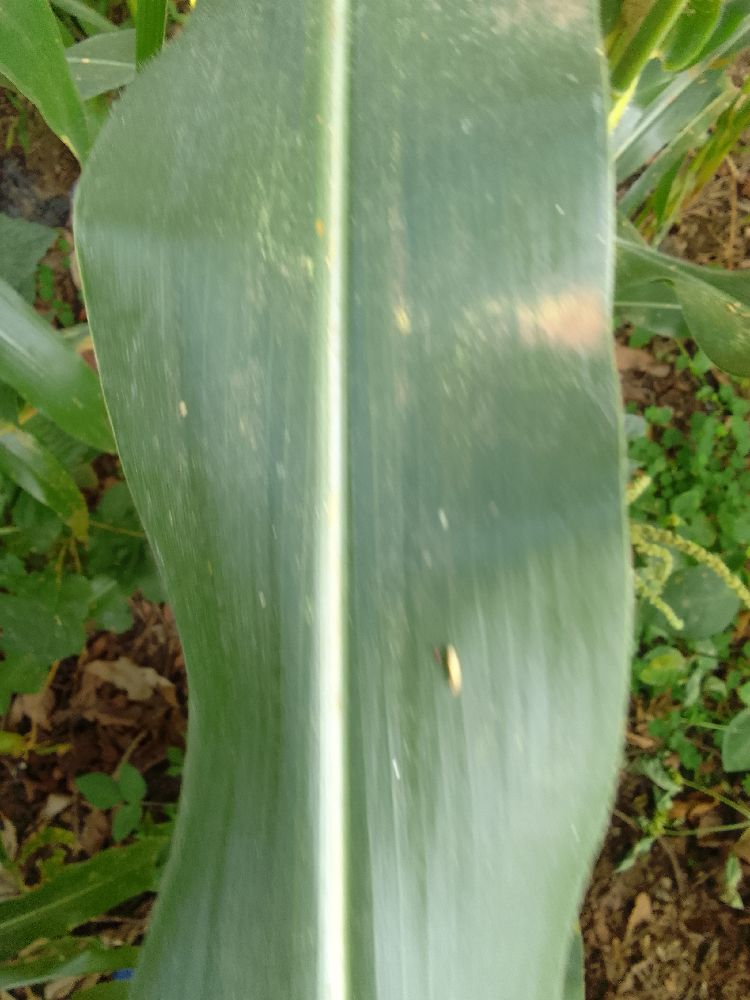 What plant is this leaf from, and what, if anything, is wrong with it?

maize, healthy
